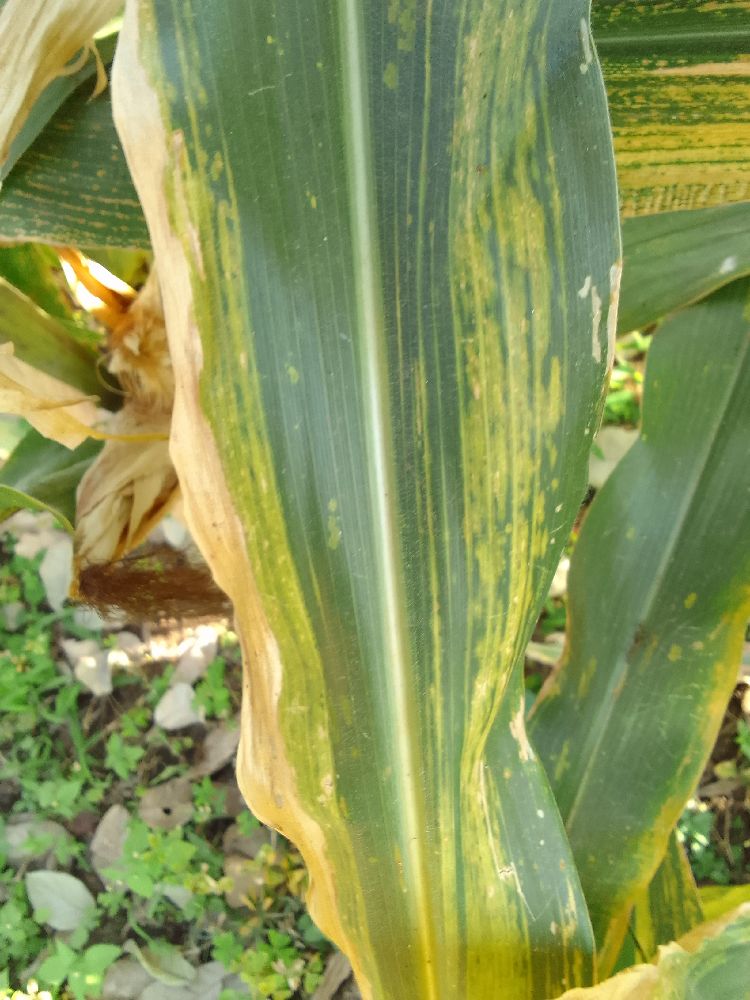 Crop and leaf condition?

maize, maize lethal necrosis
